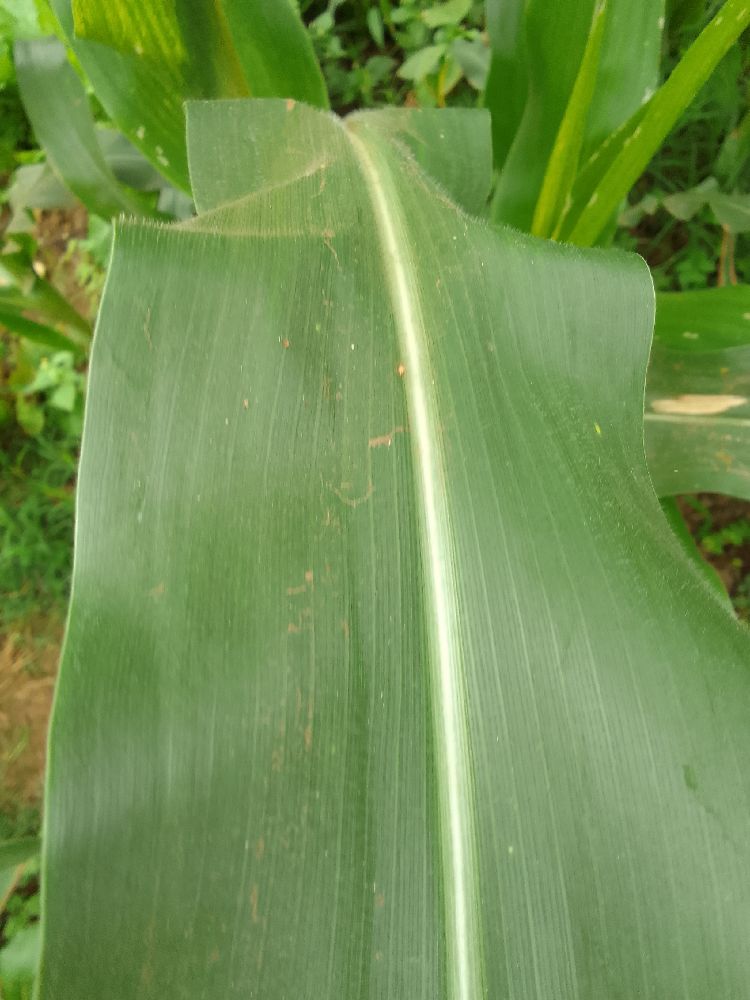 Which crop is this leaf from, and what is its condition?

maize, healthy
